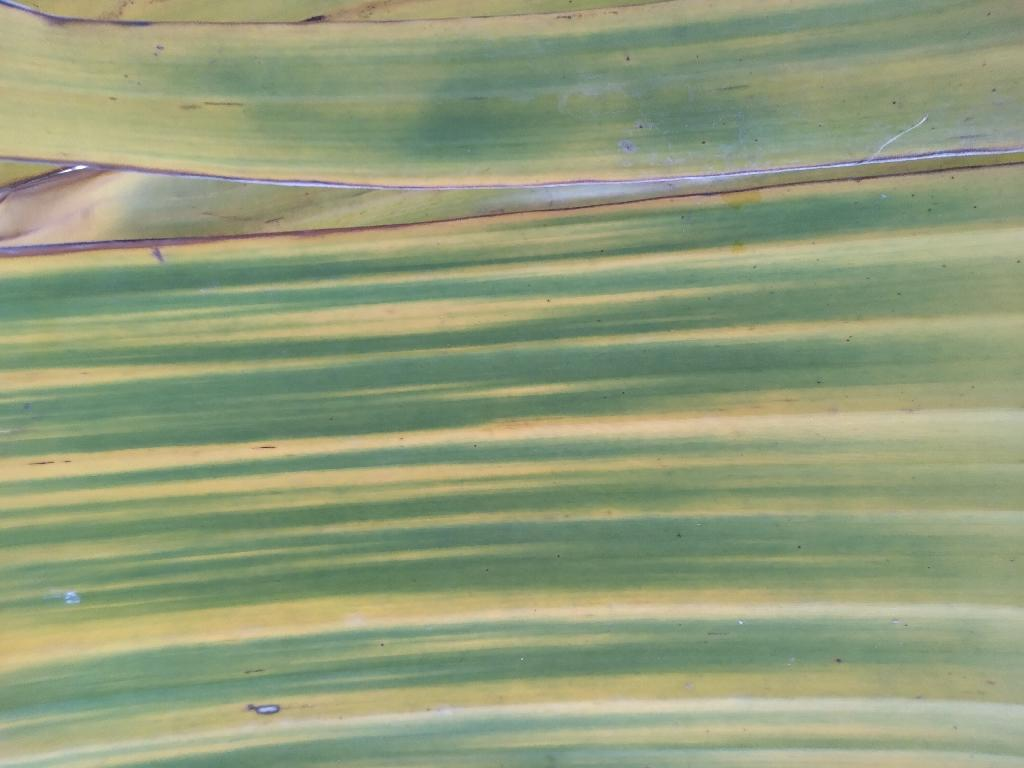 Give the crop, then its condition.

banana, fusarium wilt race 1
